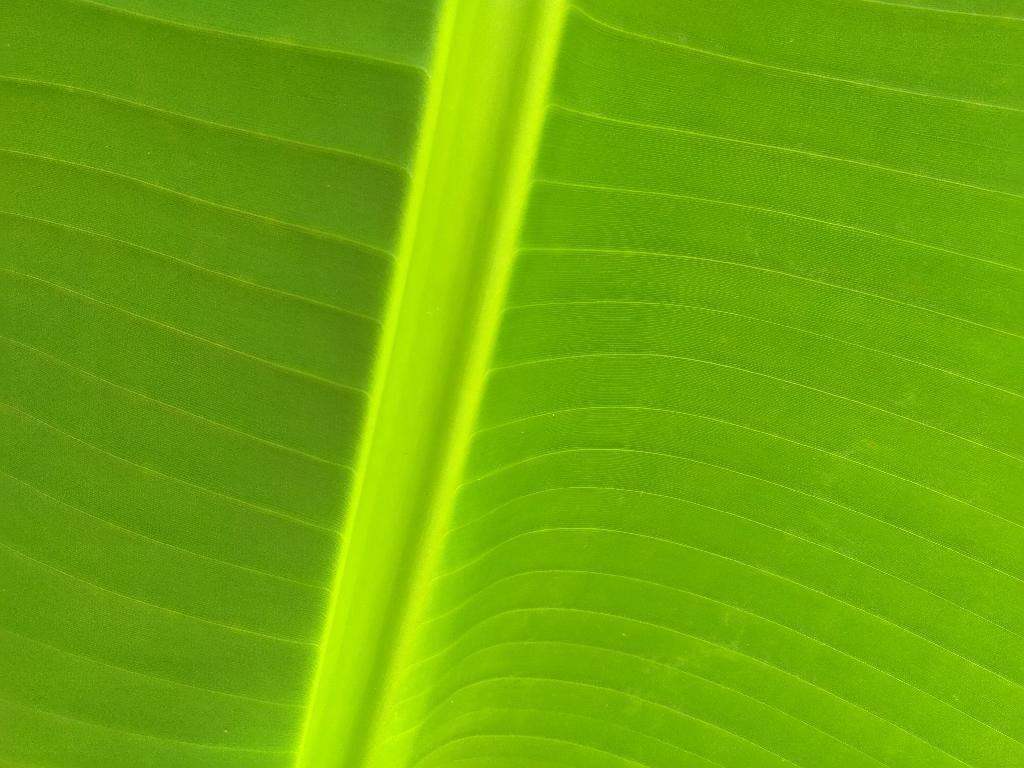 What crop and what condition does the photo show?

banana, healthy
